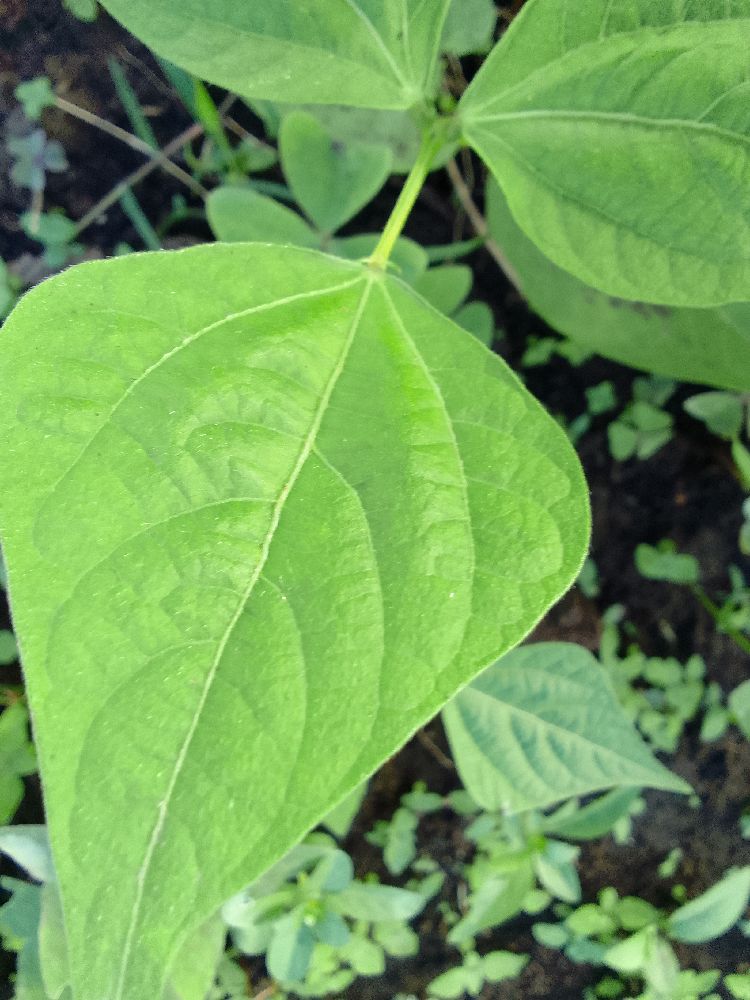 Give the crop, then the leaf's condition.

common bean, healthy
